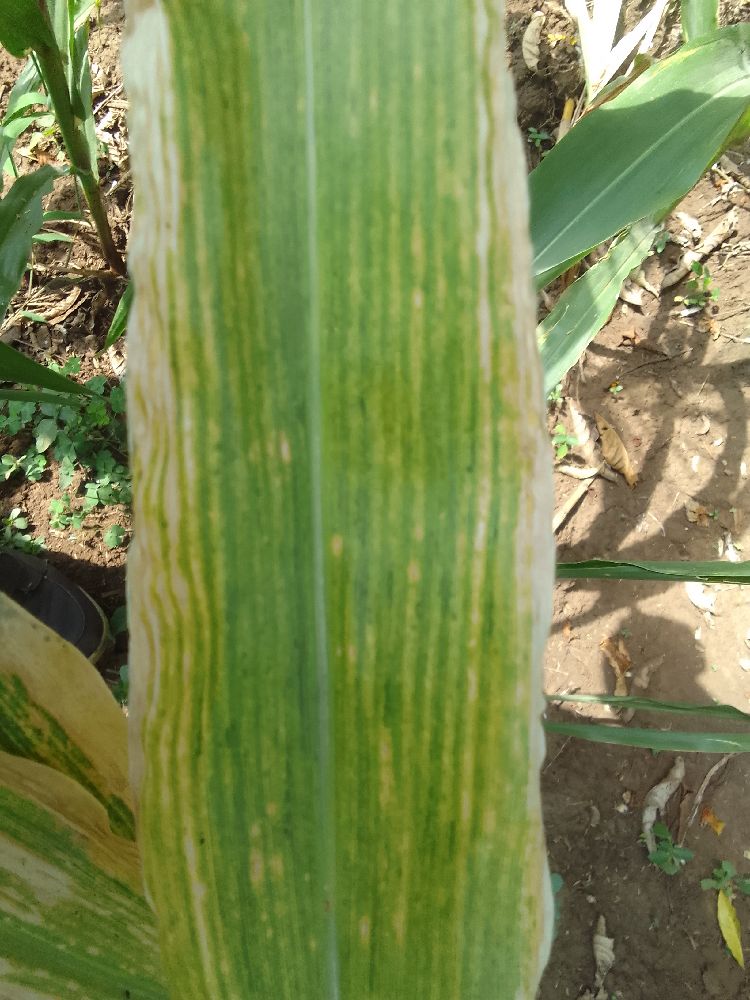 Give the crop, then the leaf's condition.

maize, maize lethal necrosis
